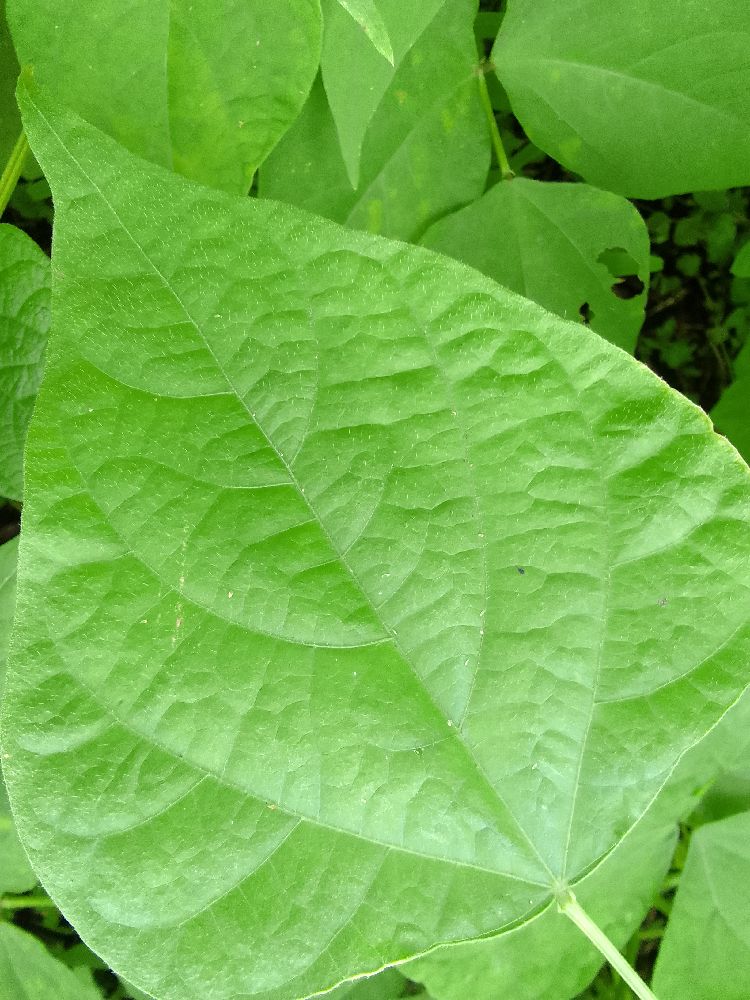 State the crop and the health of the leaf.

common bean, healthy
